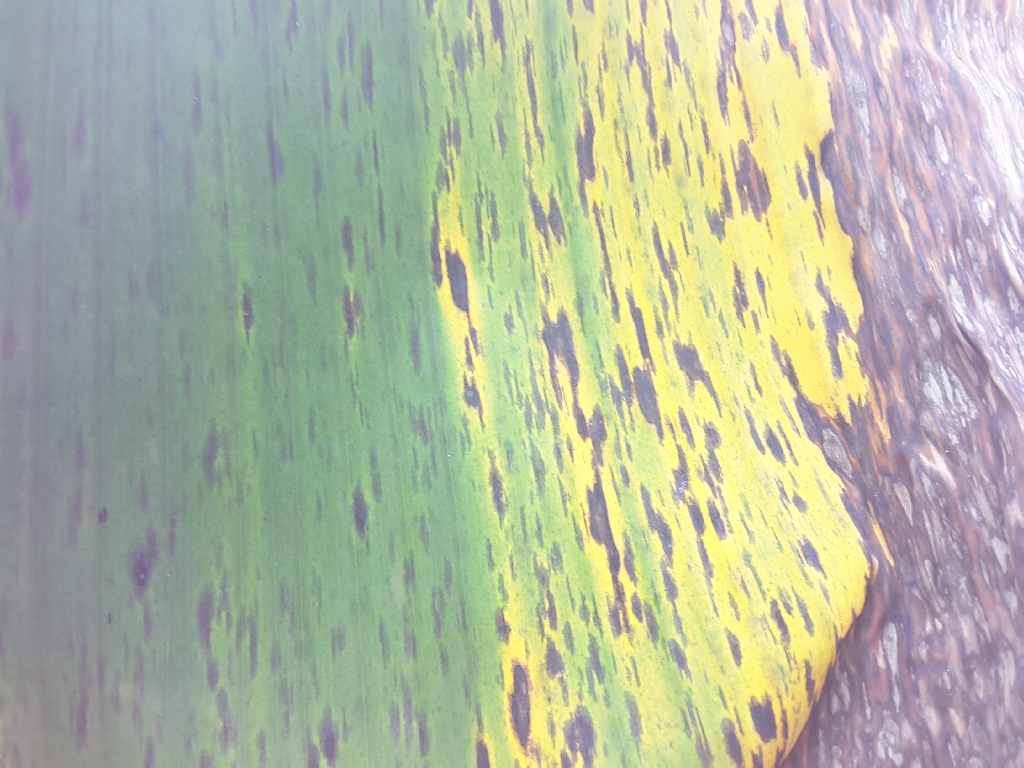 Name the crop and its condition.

banana, black sigatoka
